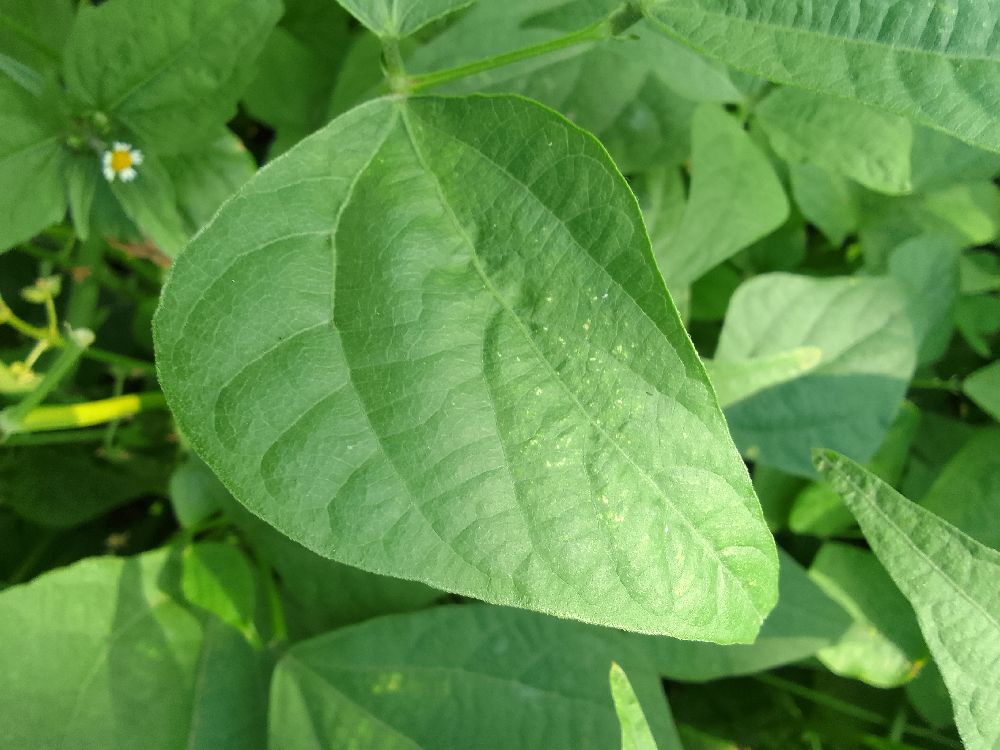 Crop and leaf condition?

common bean, healthy
